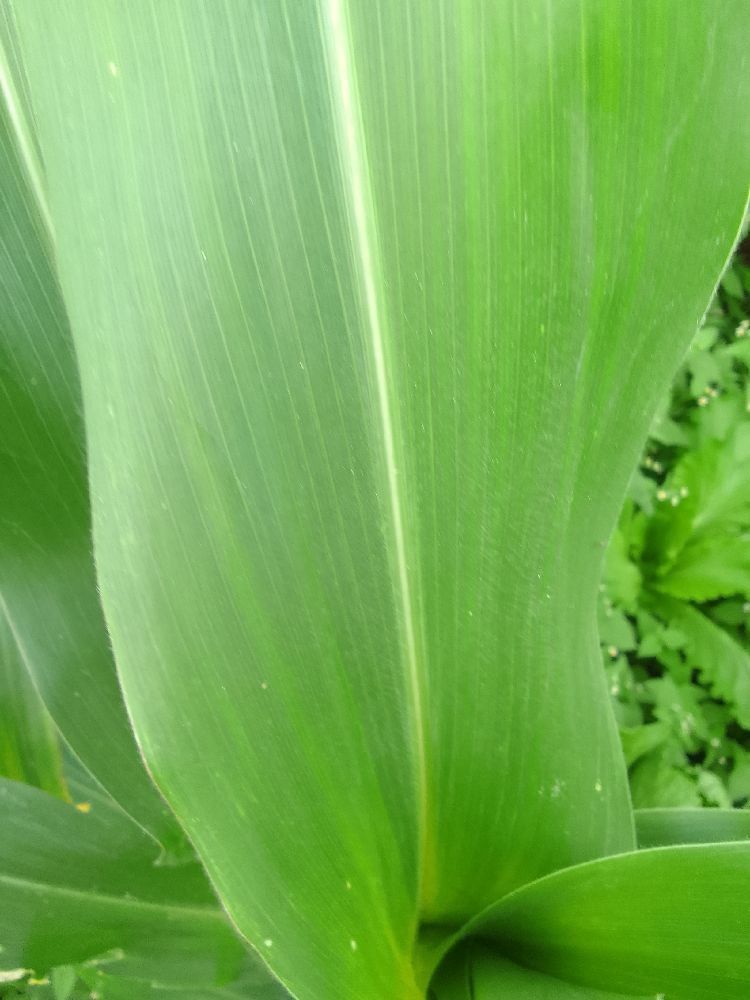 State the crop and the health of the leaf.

maize, healthy
